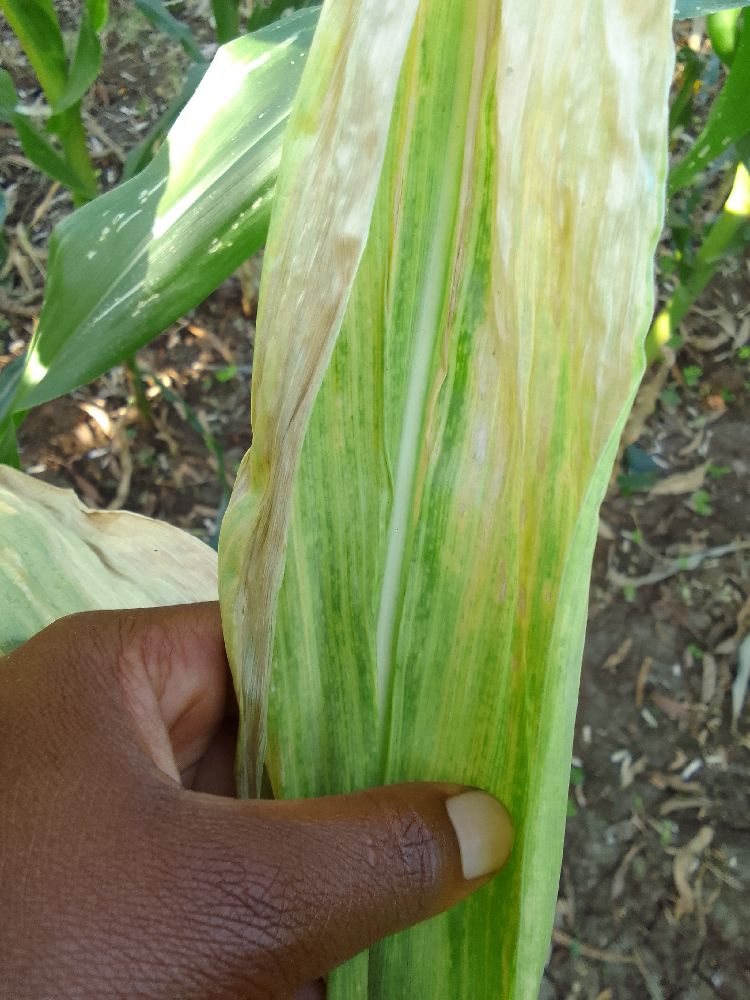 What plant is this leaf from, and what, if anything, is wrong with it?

maize, maize lethal necrosis
